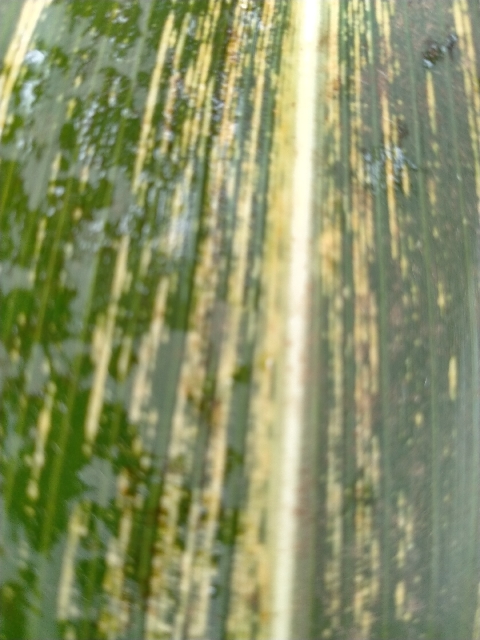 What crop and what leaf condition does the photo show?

maize, maize streak virus
